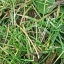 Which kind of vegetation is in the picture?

grass
